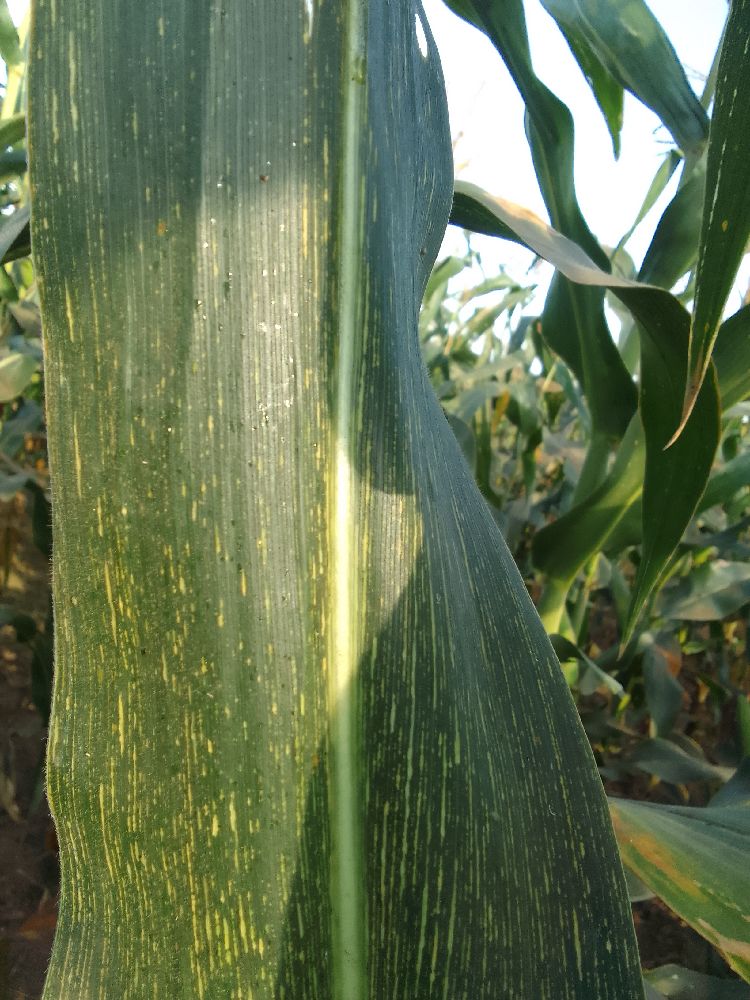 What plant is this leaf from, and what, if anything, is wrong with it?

maize, maize streak virus
